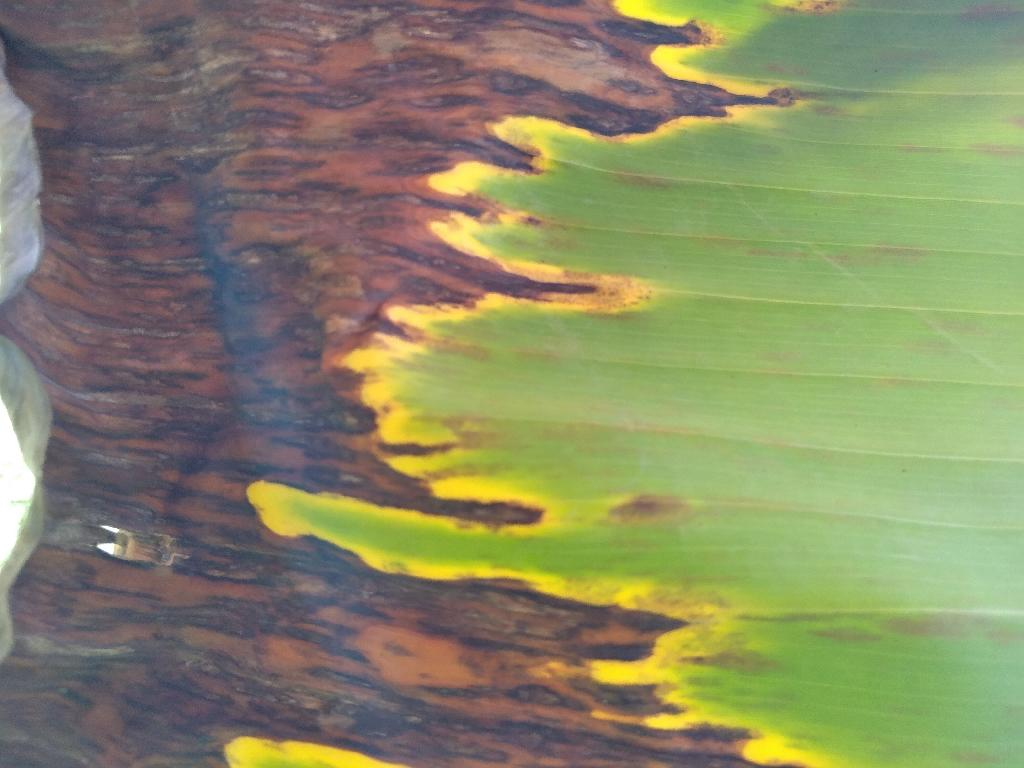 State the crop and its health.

banana, black sigatoka
